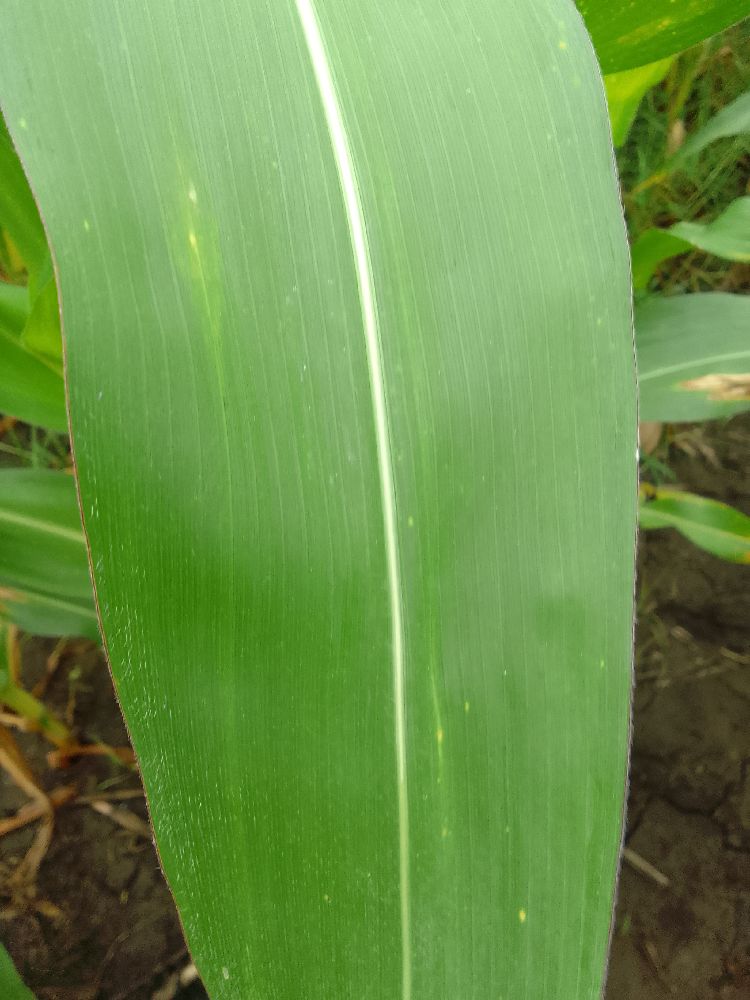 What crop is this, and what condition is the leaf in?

maize, healthy
